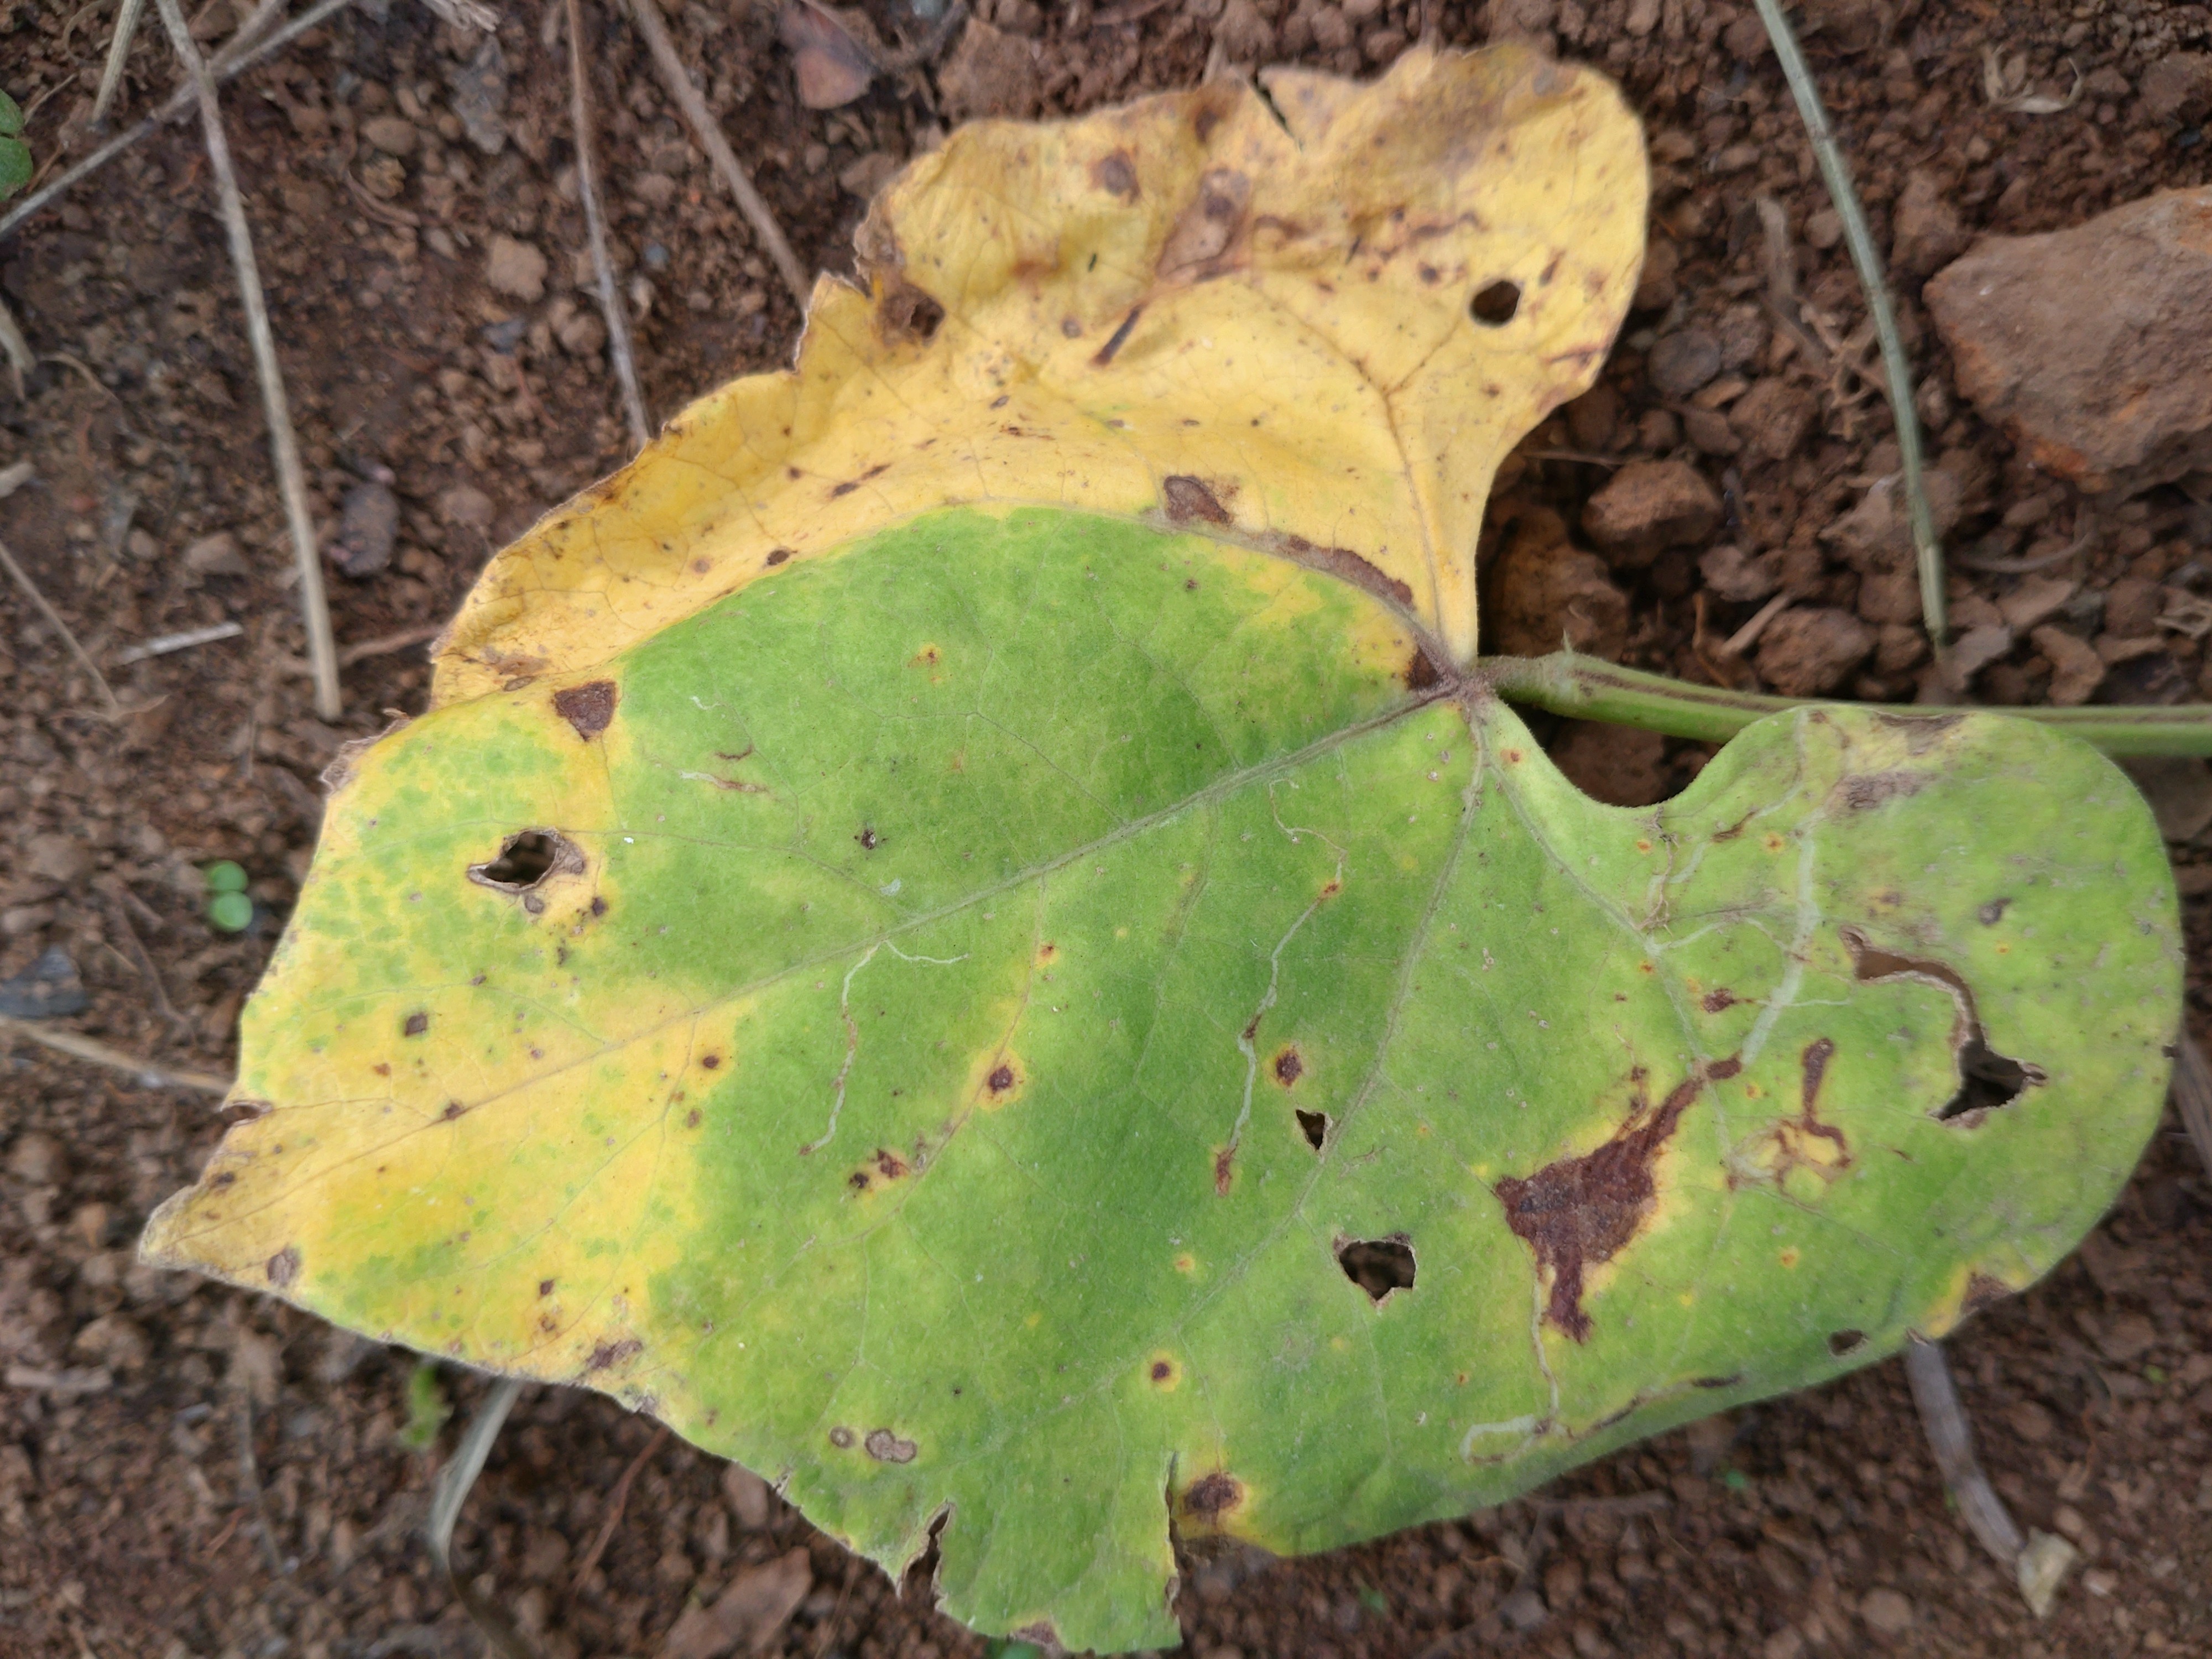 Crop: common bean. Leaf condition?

rust
